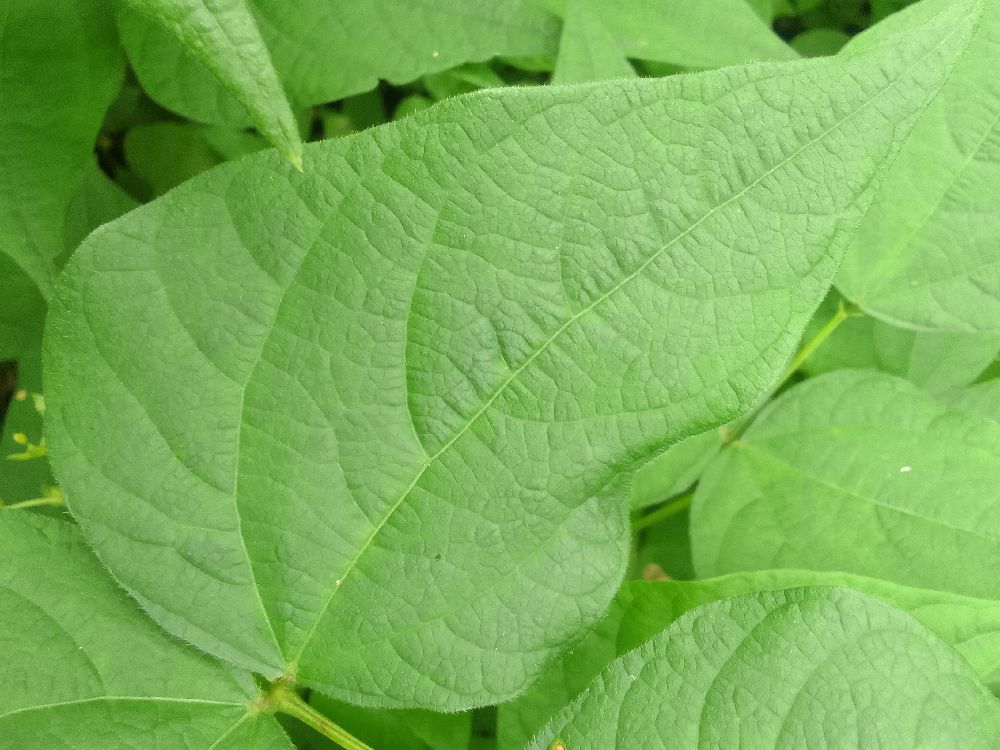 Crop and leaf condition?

common bean, healthy
